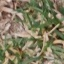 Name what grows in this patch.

grass
